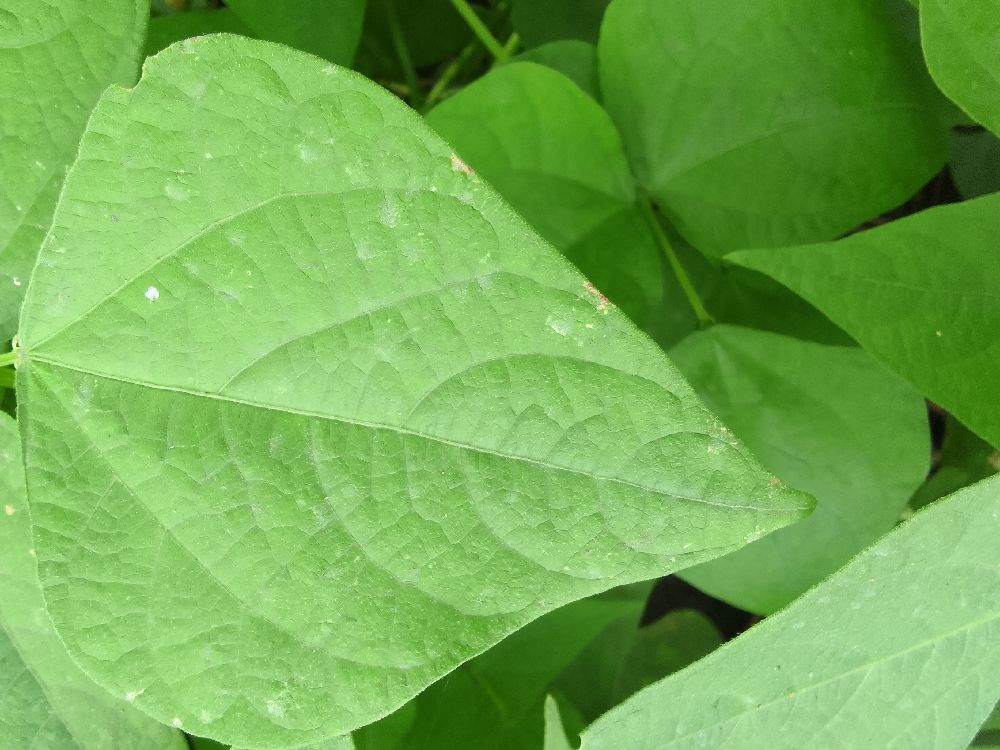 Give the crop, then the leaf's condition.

common bean, healthy
